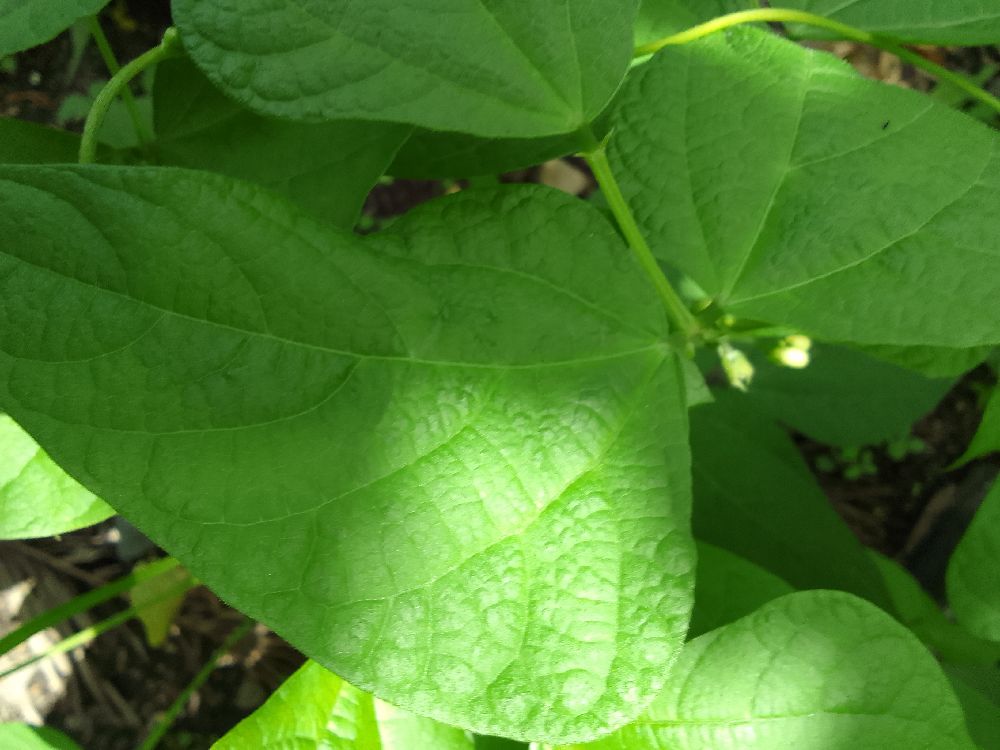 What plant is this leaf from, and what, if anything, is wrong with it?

common bean, healthy
